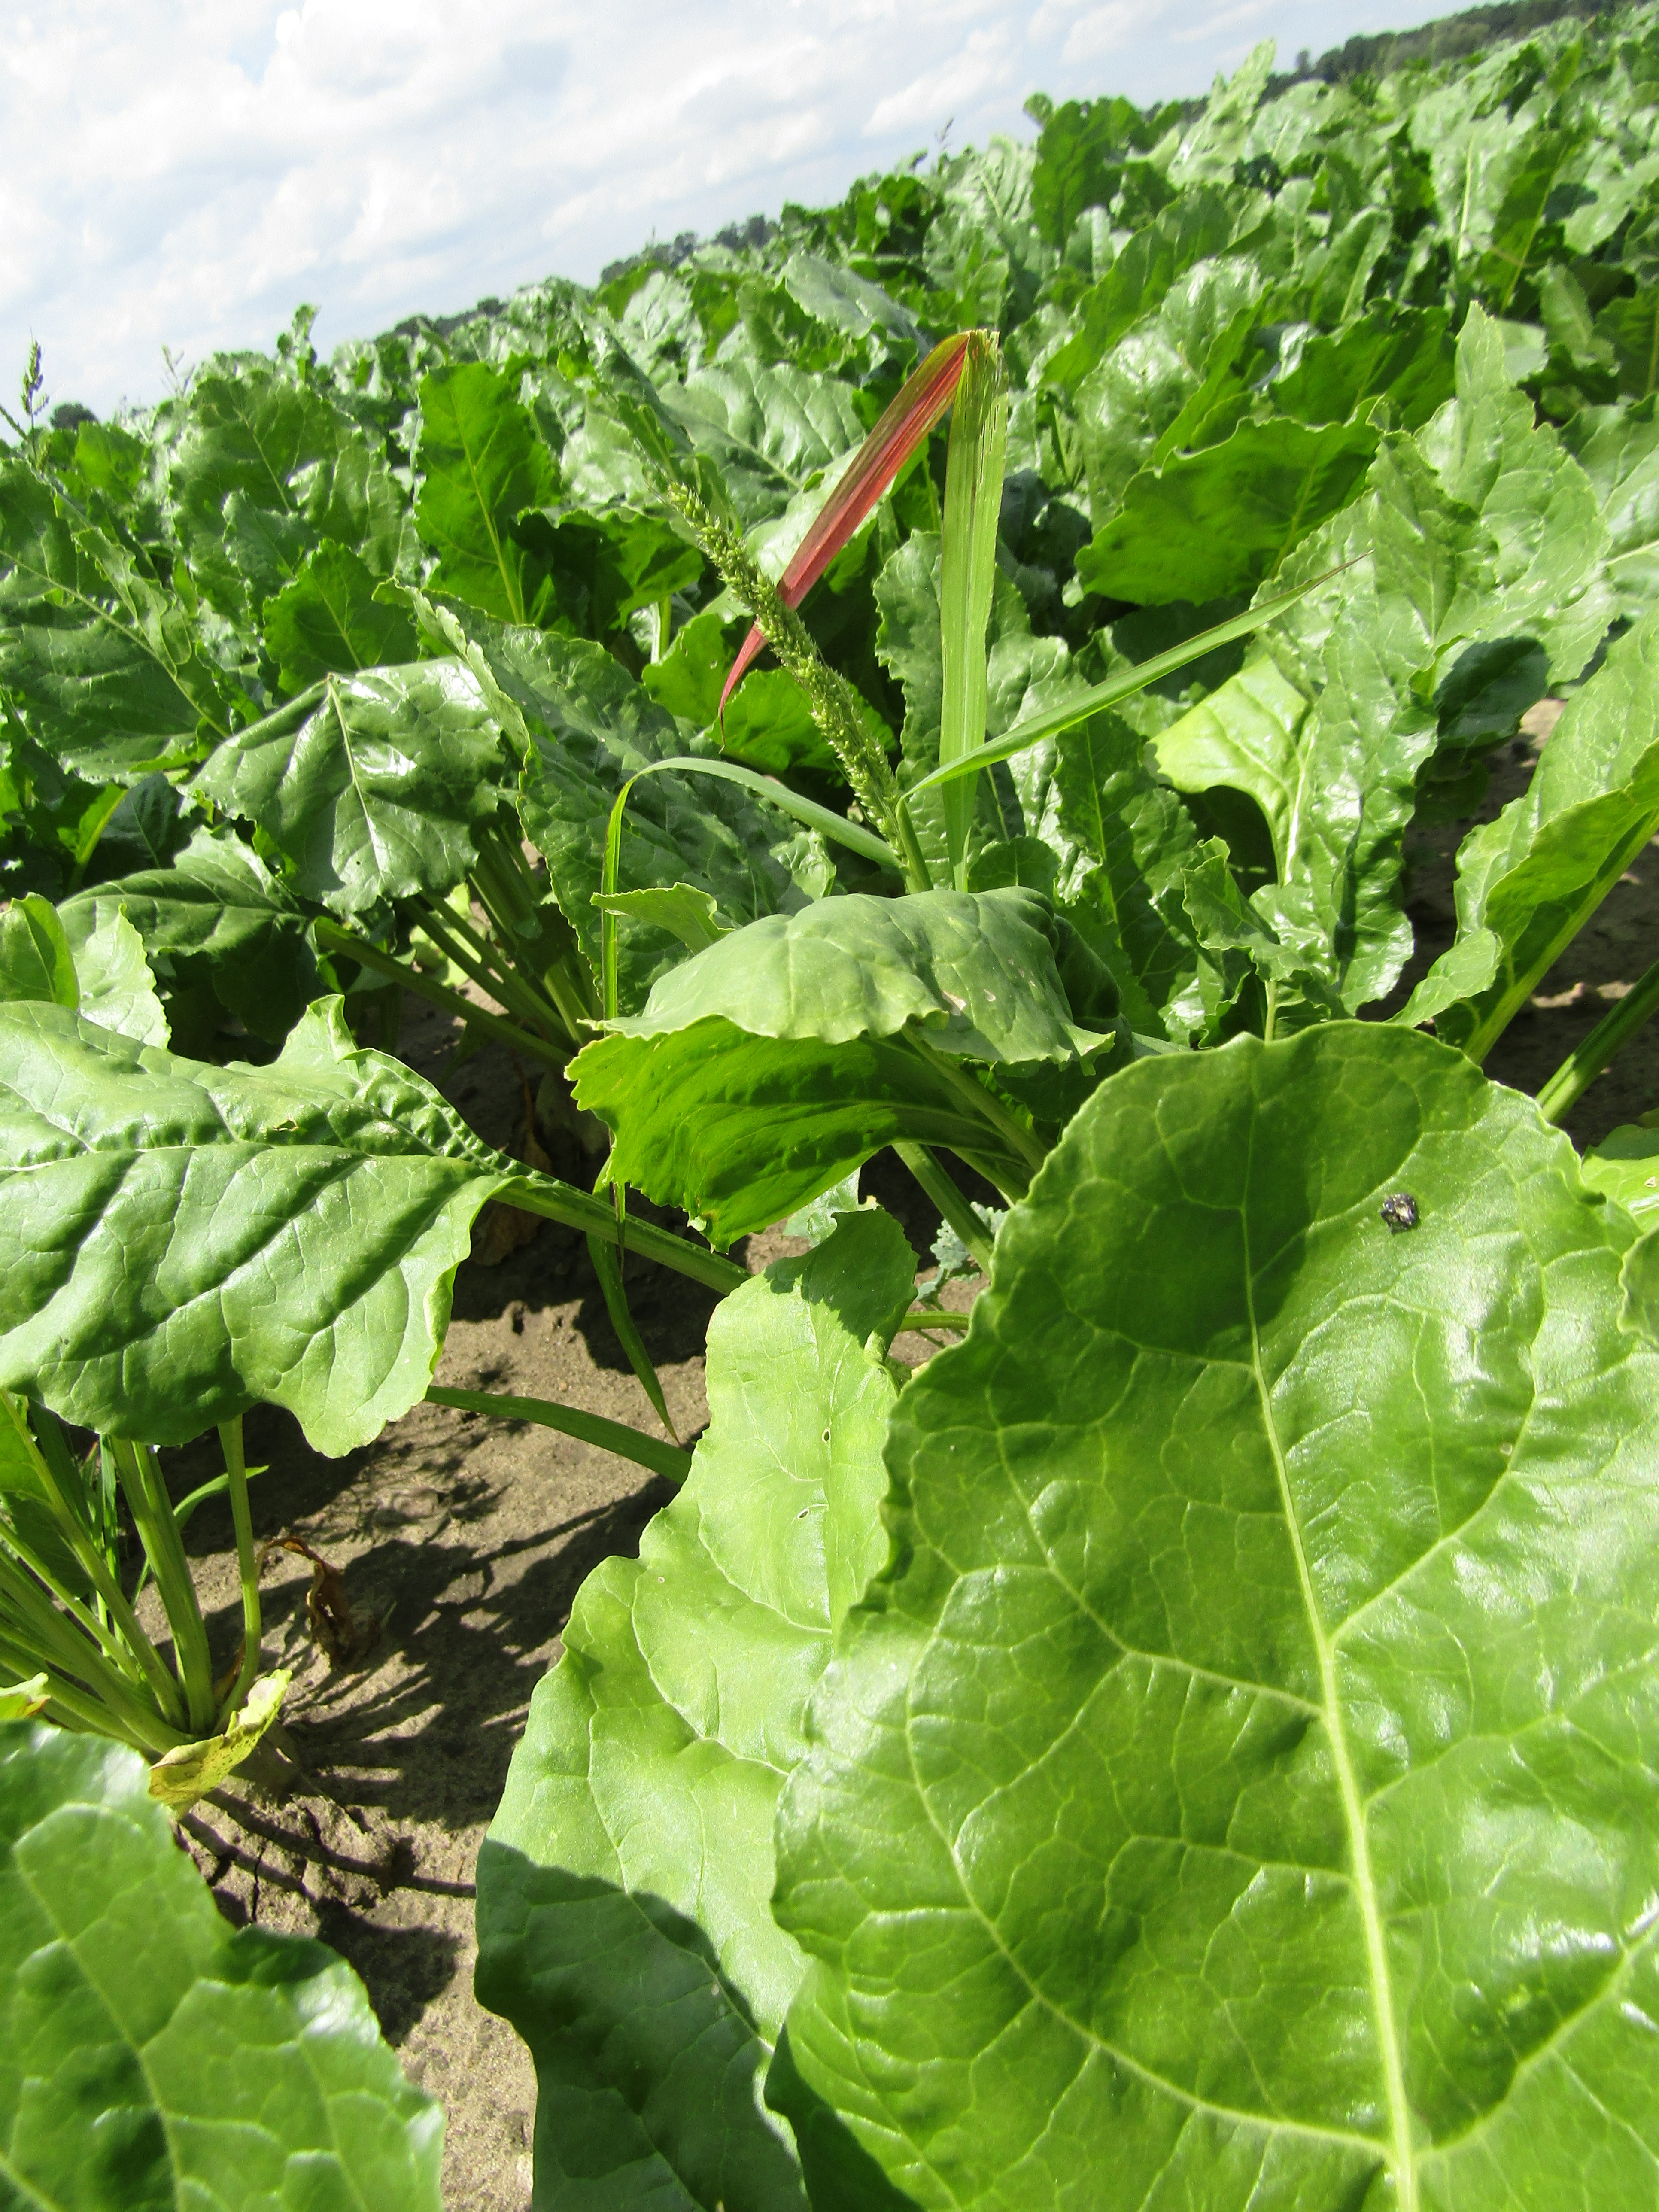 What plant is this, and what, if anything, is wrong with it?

beet, cercospora
